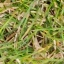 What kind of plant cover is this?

grass
